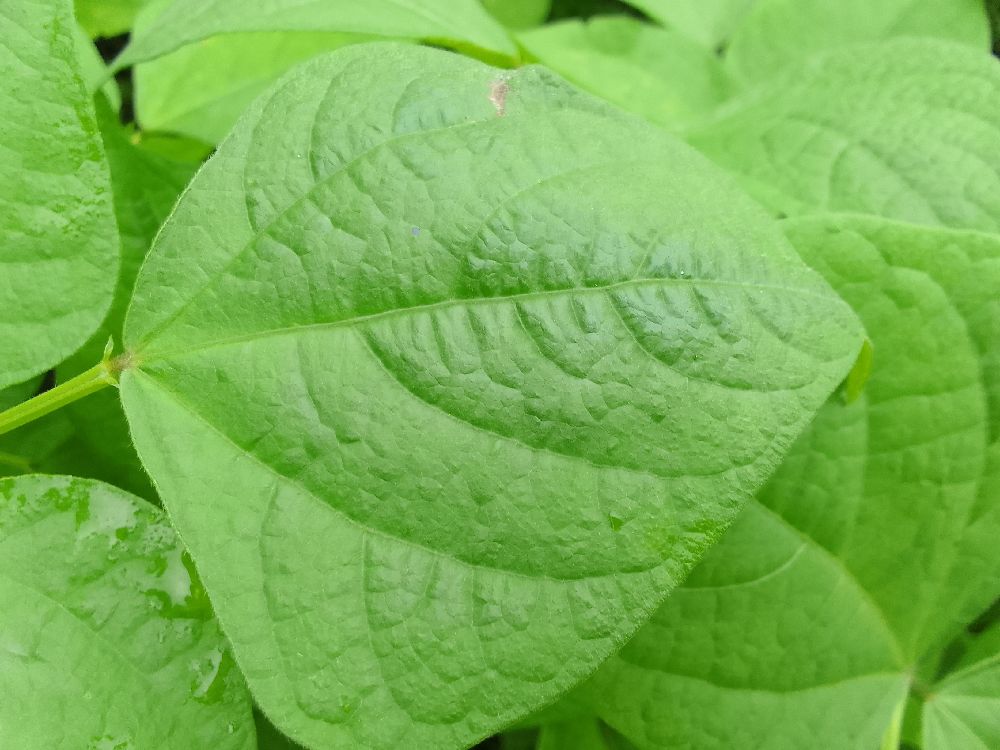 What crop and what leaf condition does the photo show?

common bean, healthy
